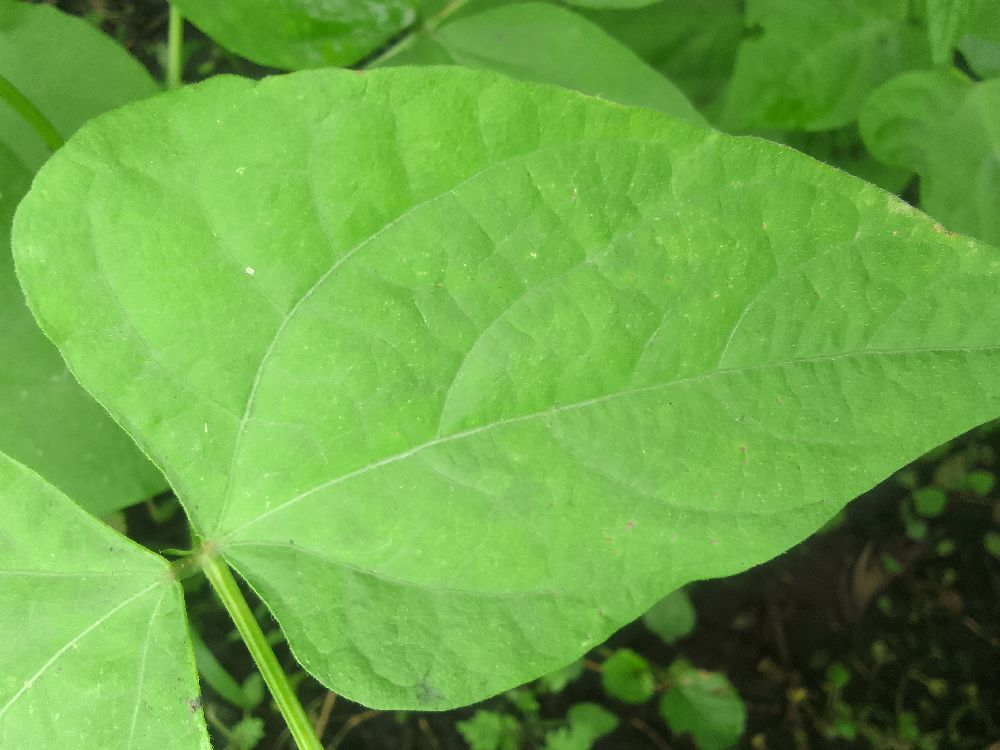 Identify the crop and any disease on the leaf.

common bean, healthy
